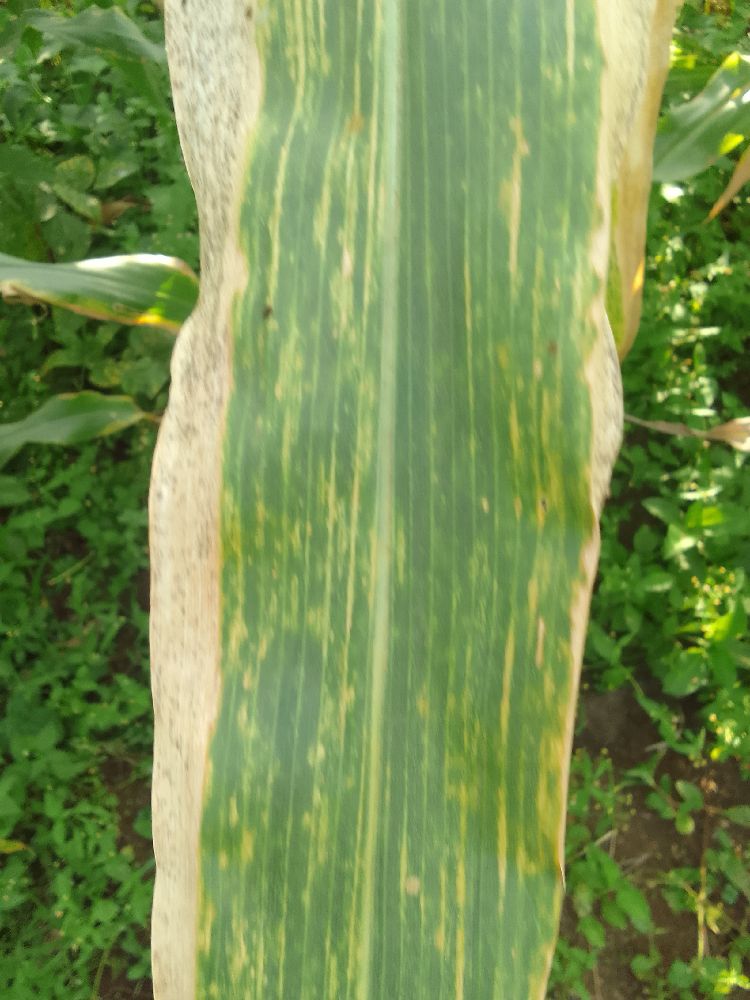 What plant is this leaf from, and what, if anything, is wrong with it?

maize, maize lethal necrosis
